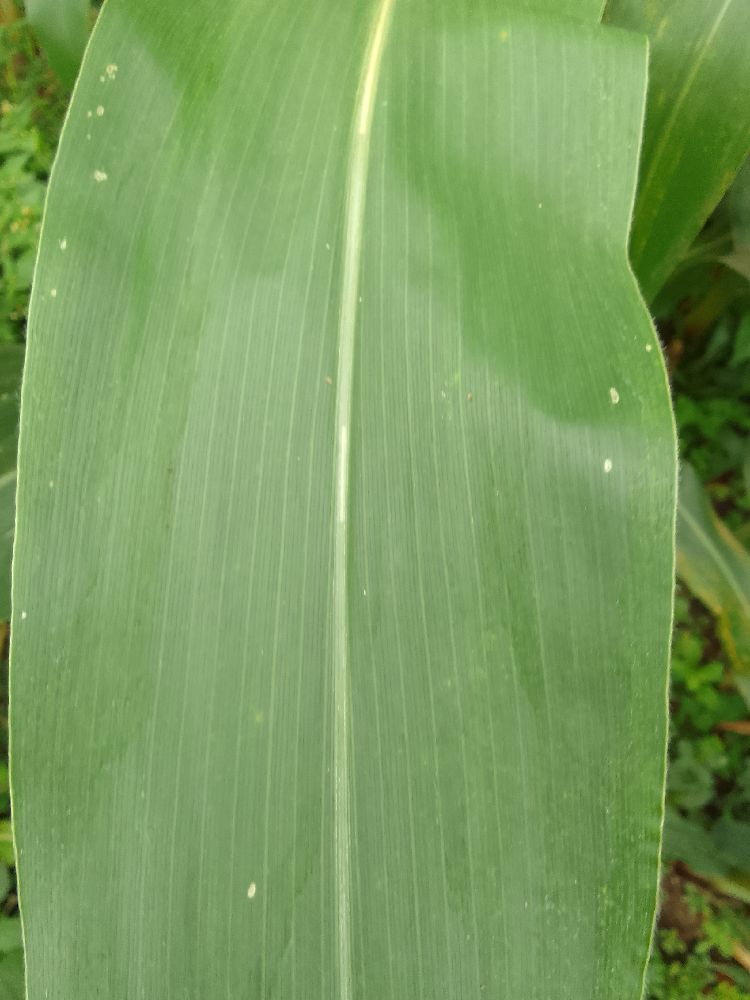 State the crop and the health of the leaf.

maize, healthy
